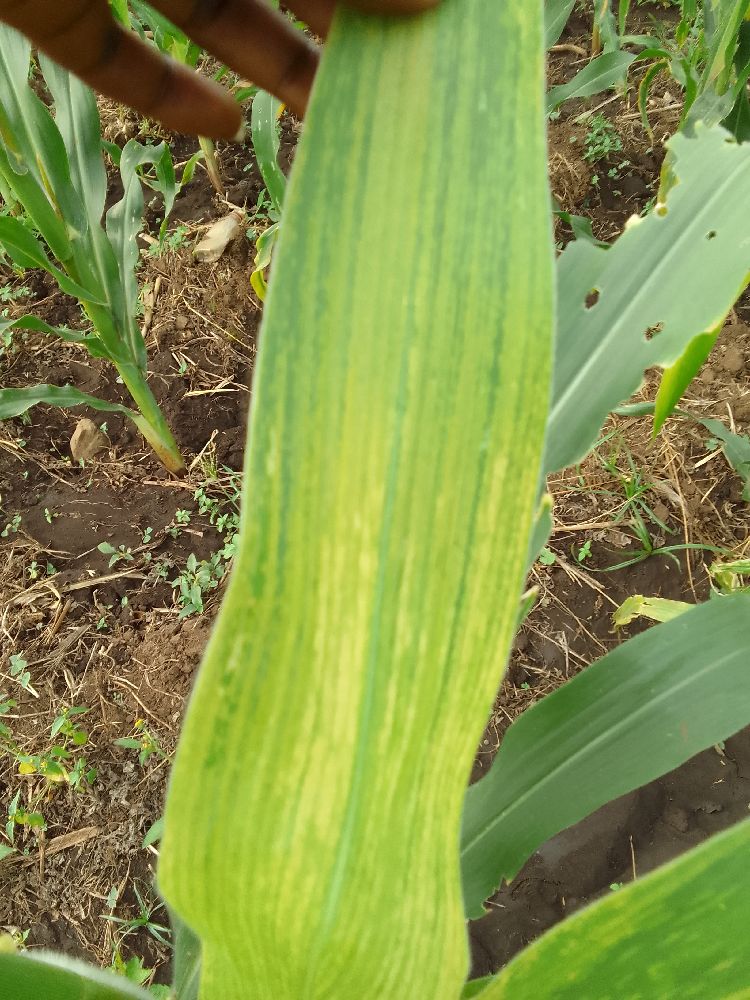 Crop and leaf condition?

maize, maize lethal necrosis
